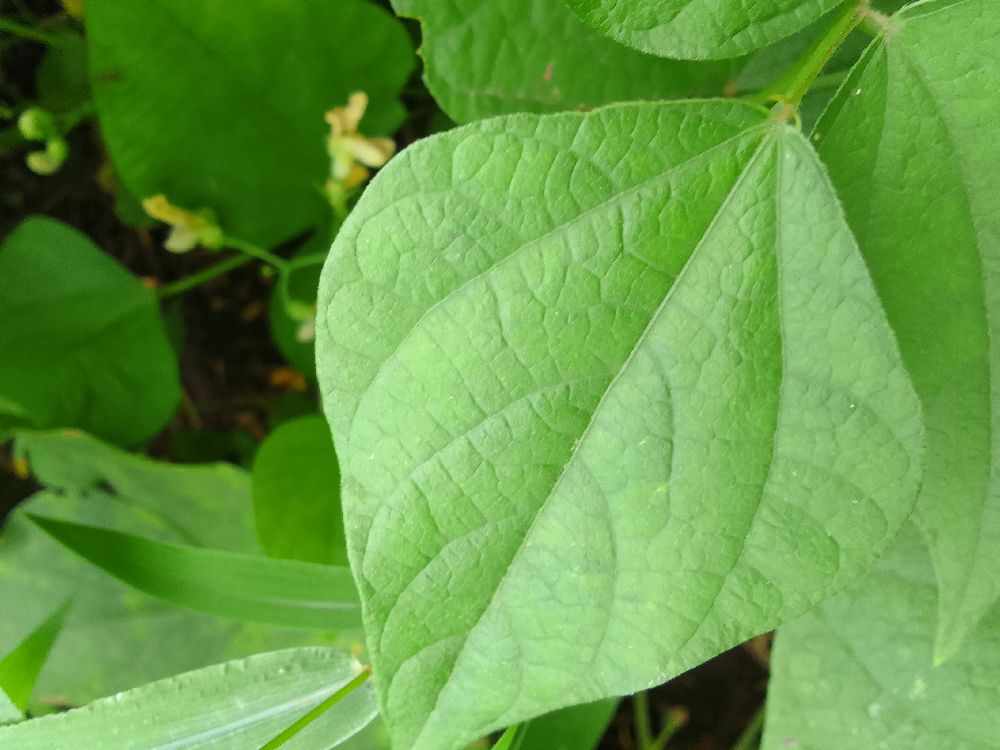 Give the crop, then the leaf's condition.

common bean, healthy
